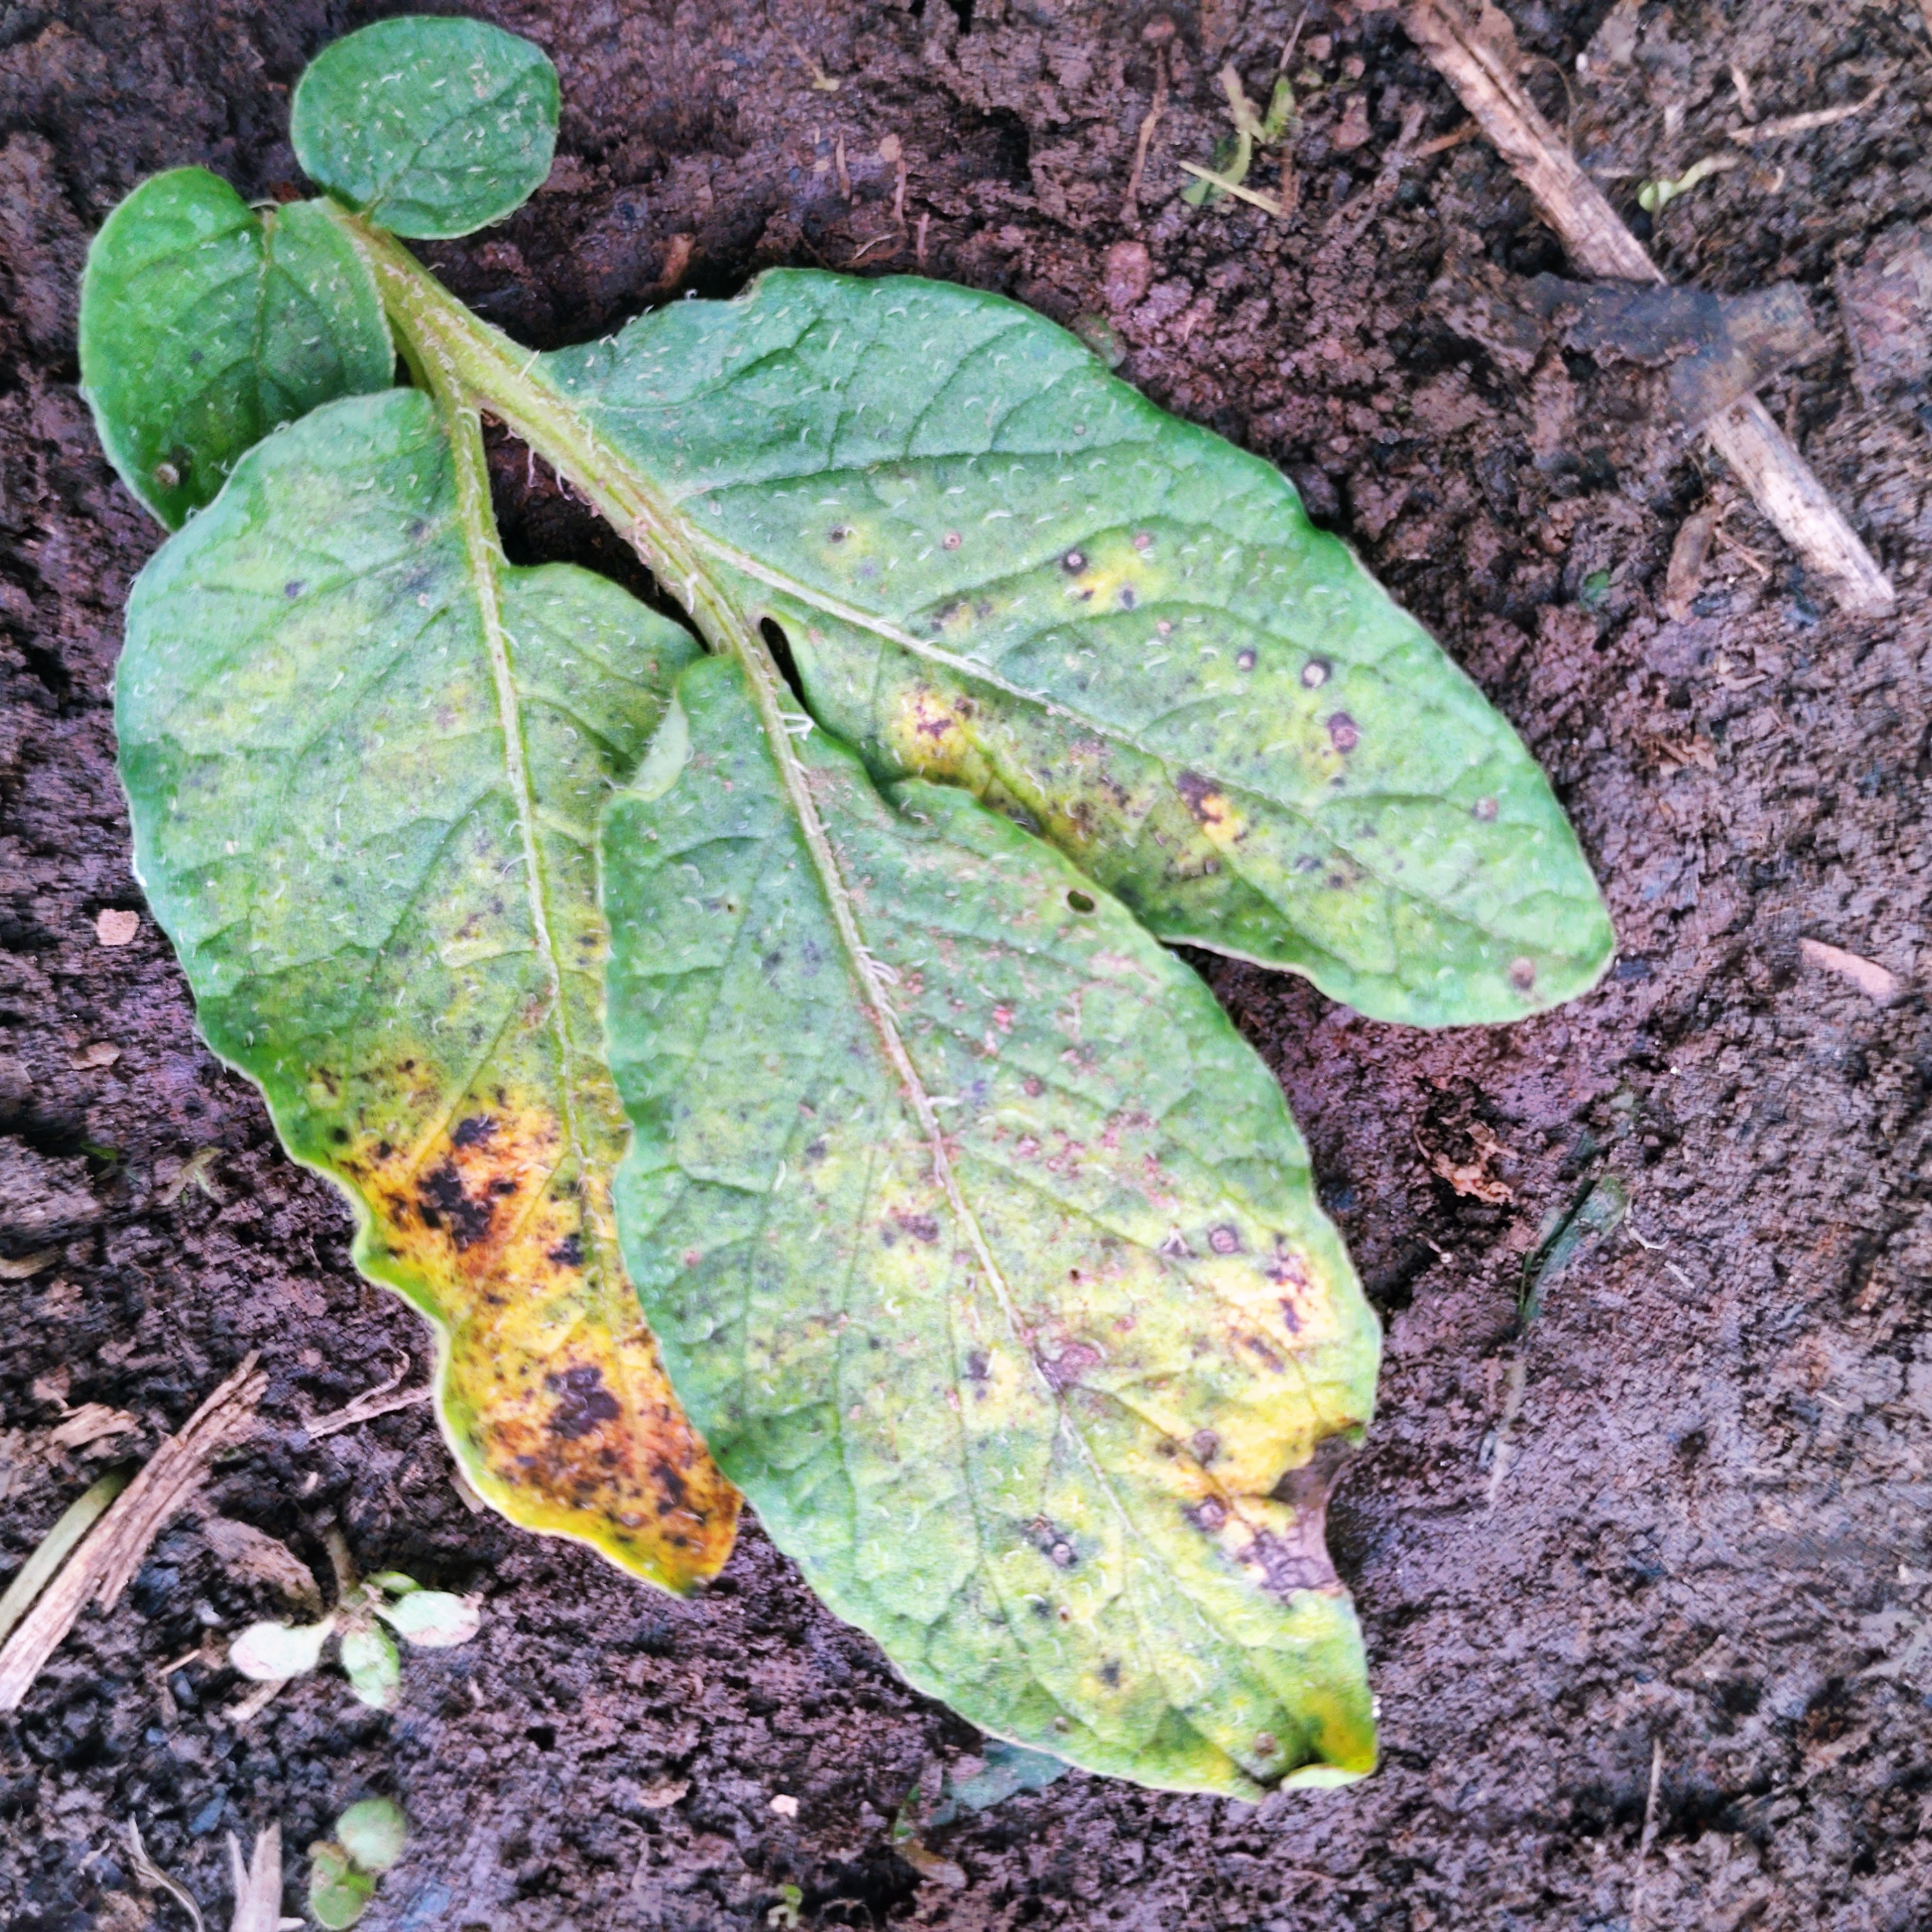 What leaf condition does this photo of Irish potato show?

late blight
